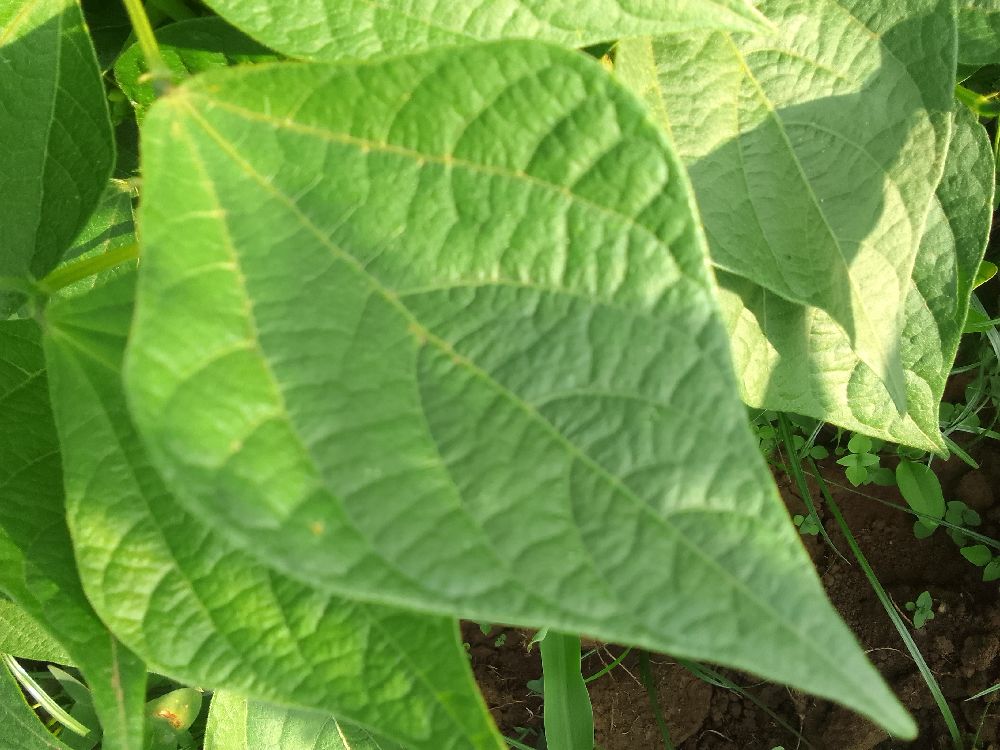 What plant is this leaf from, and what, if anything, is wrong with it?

common bean, healthy
